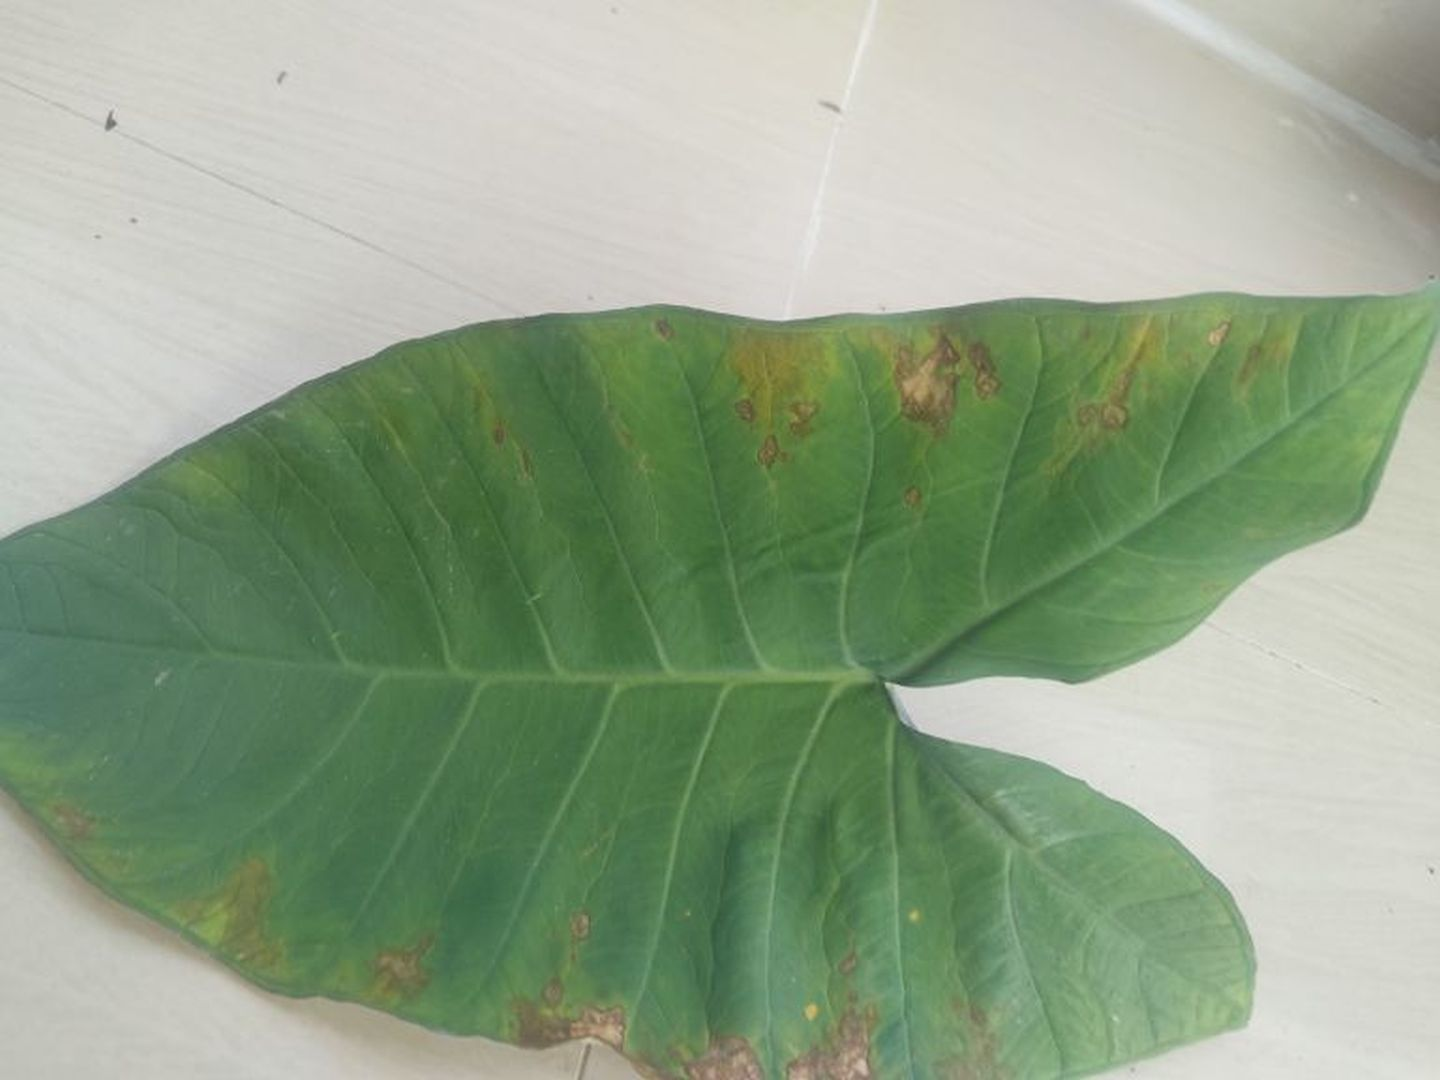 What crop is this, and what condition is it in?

taro, leaf blight
